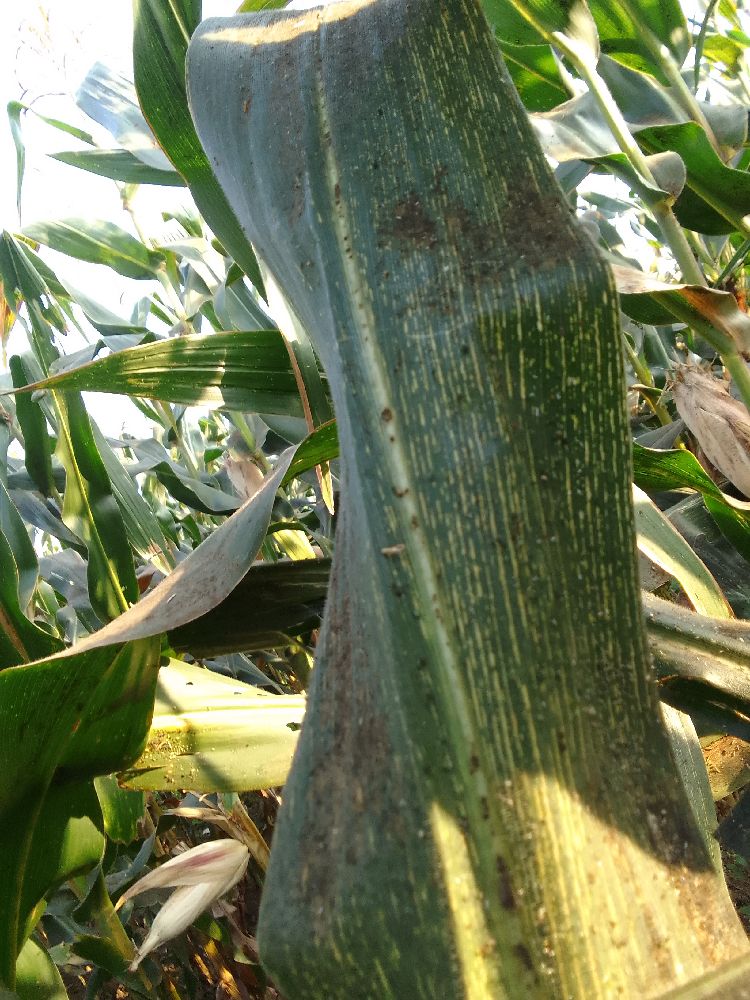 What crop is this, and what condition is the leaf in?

maize, maize streak virus
